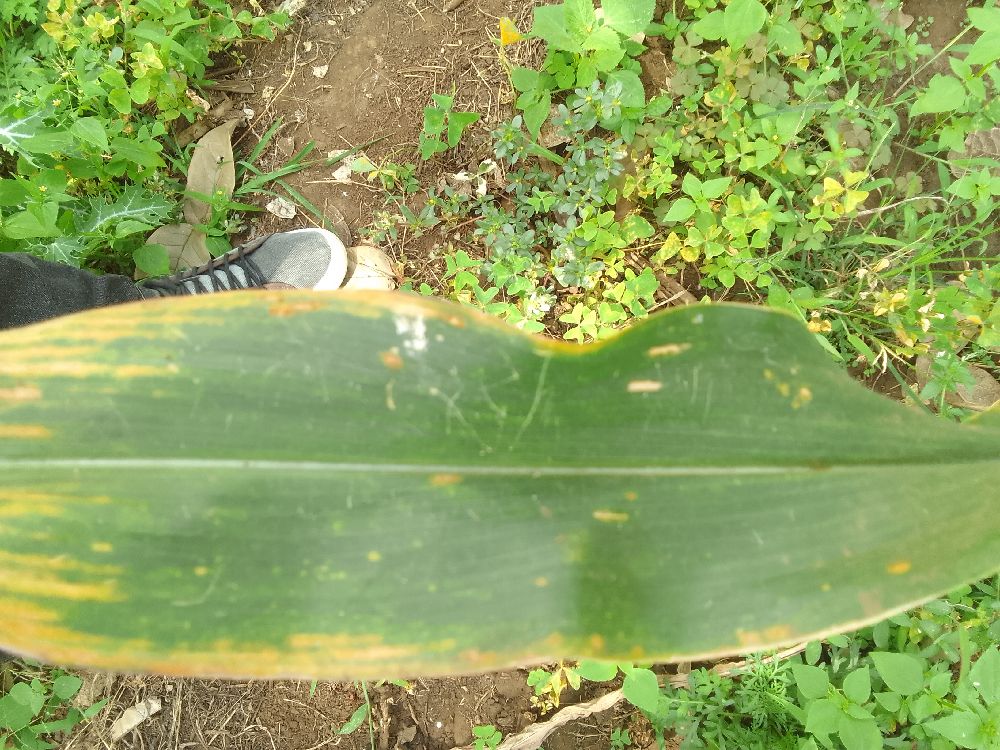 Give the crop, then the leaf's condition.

maize, maize lethal necrosis
